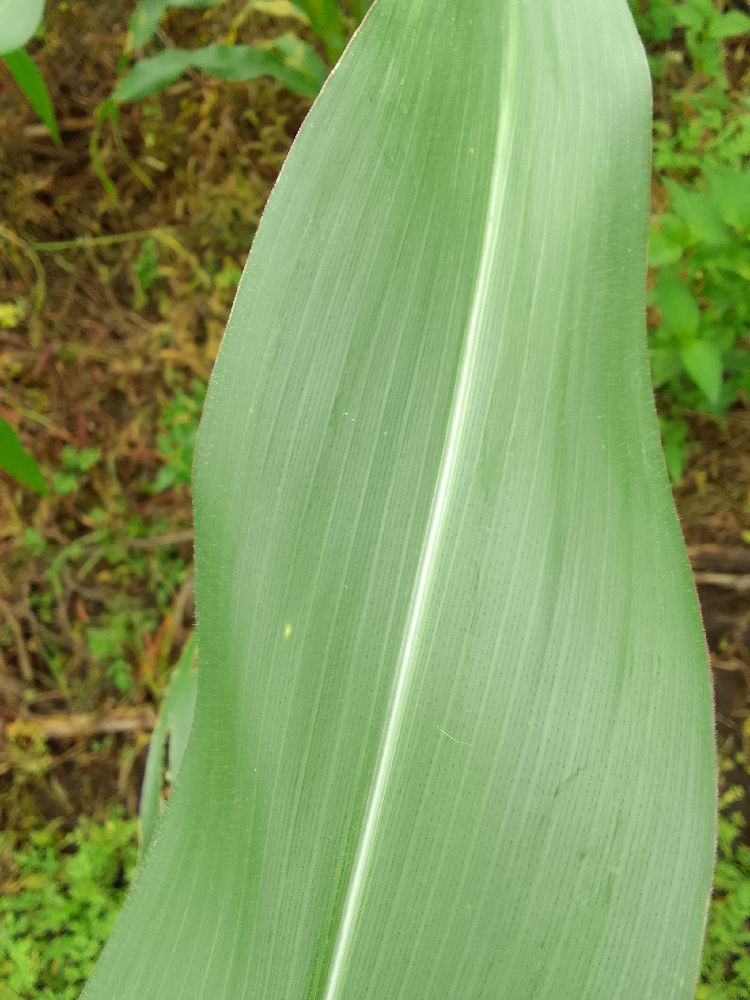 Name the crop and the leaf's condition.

maize, healthy
